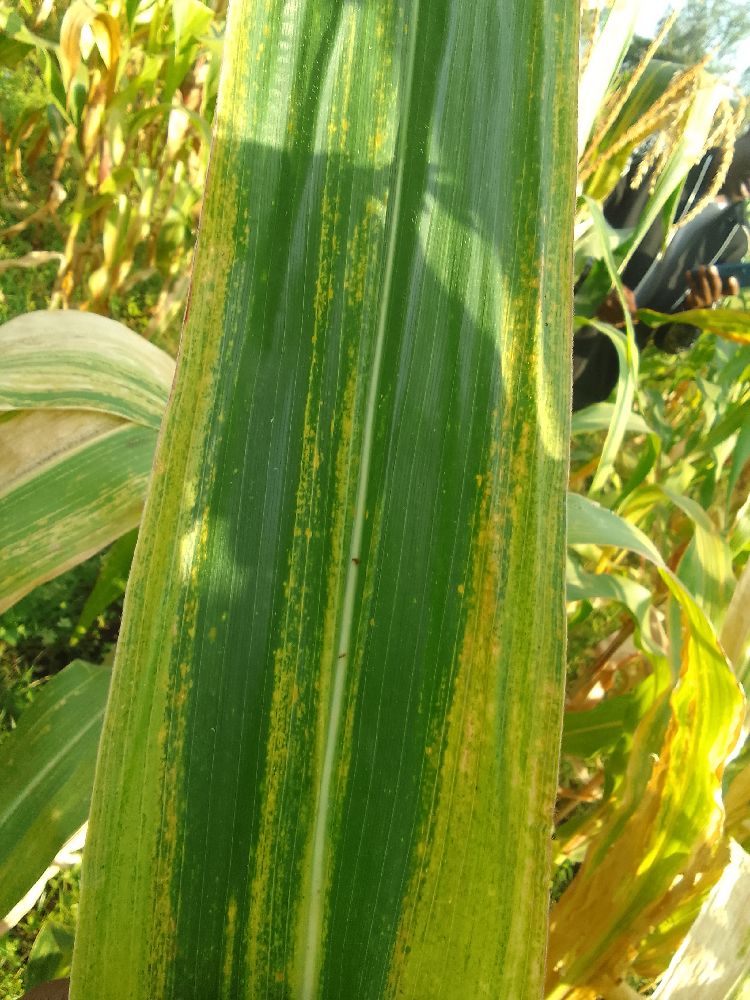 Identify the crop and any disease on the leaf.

maize, maize lethal necrosis
